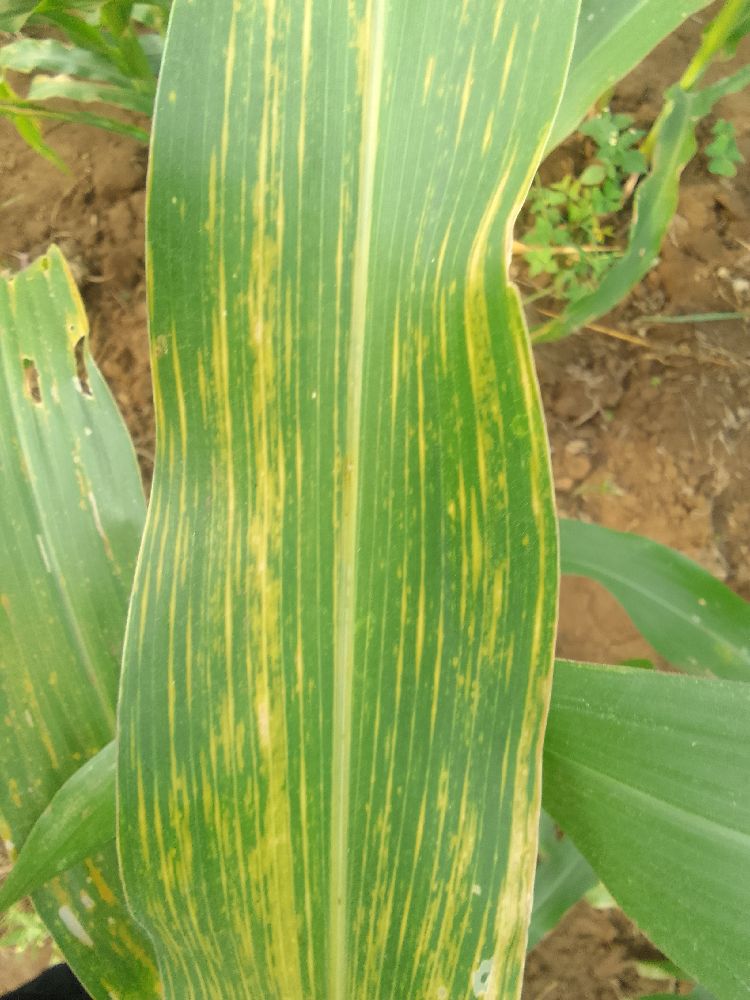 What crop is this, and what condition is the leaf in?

maize, maize lethal necrosis
